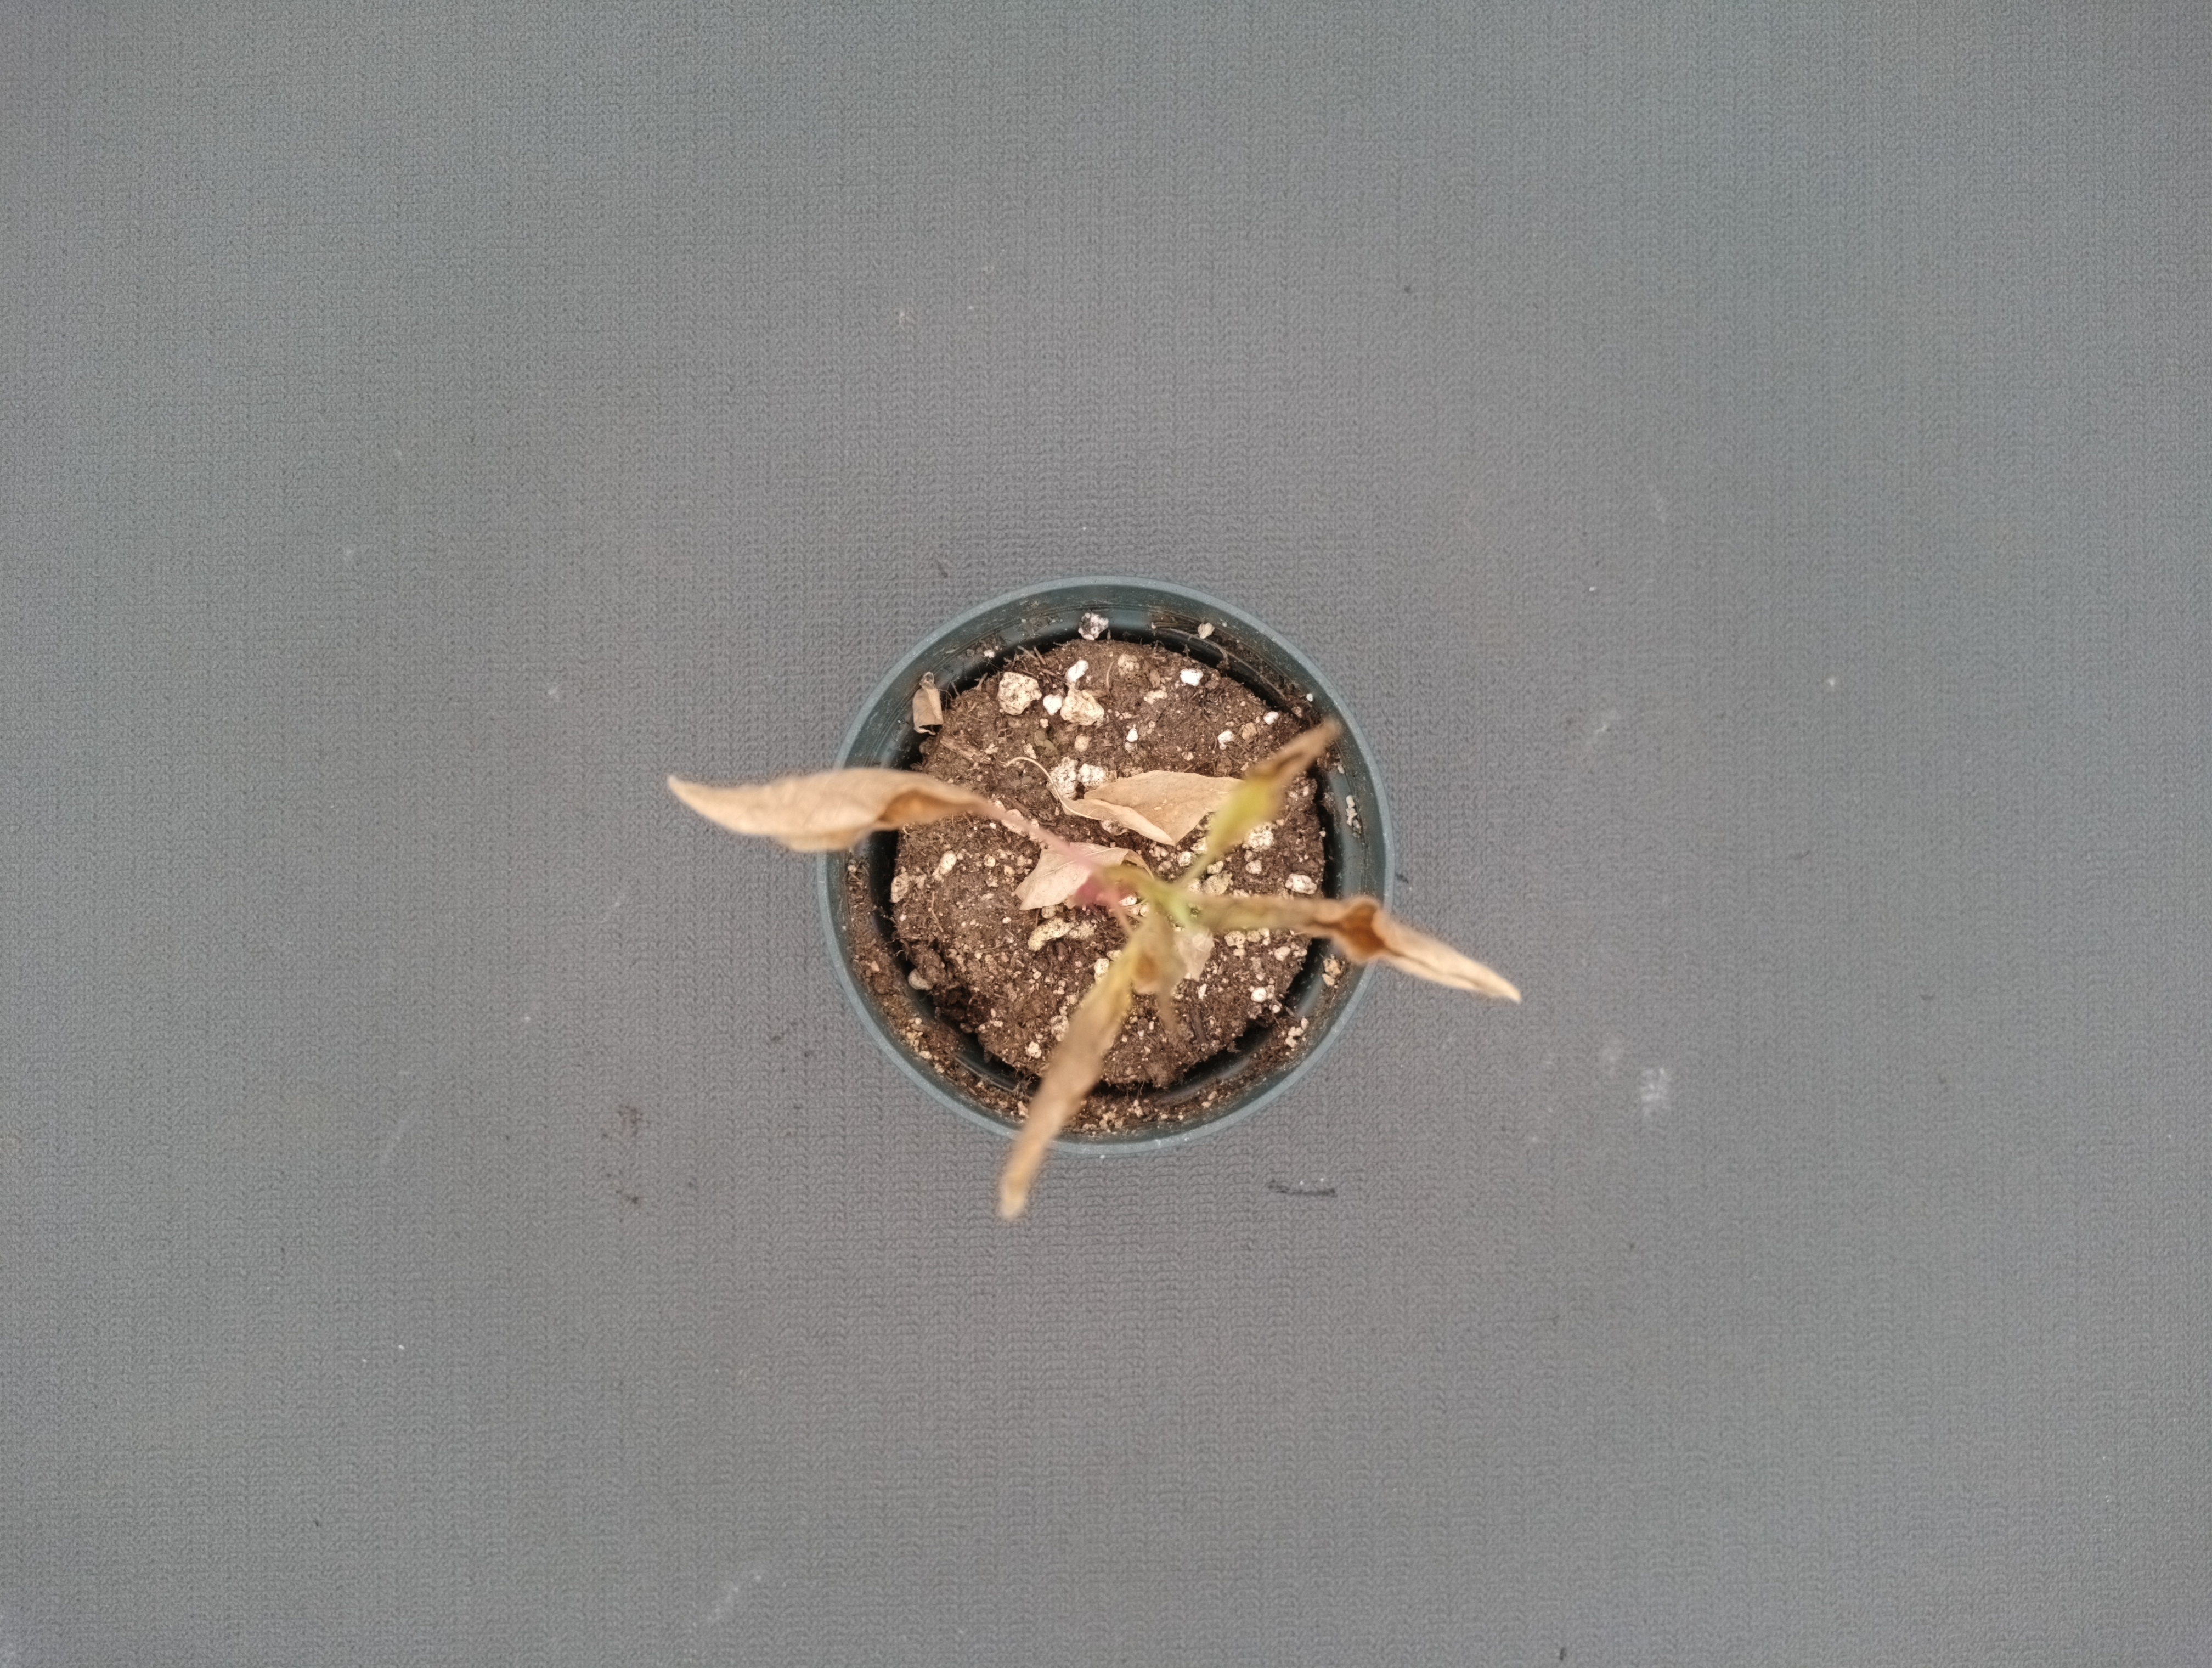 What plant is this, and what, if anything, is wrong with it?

waterhemp, necrosis only
